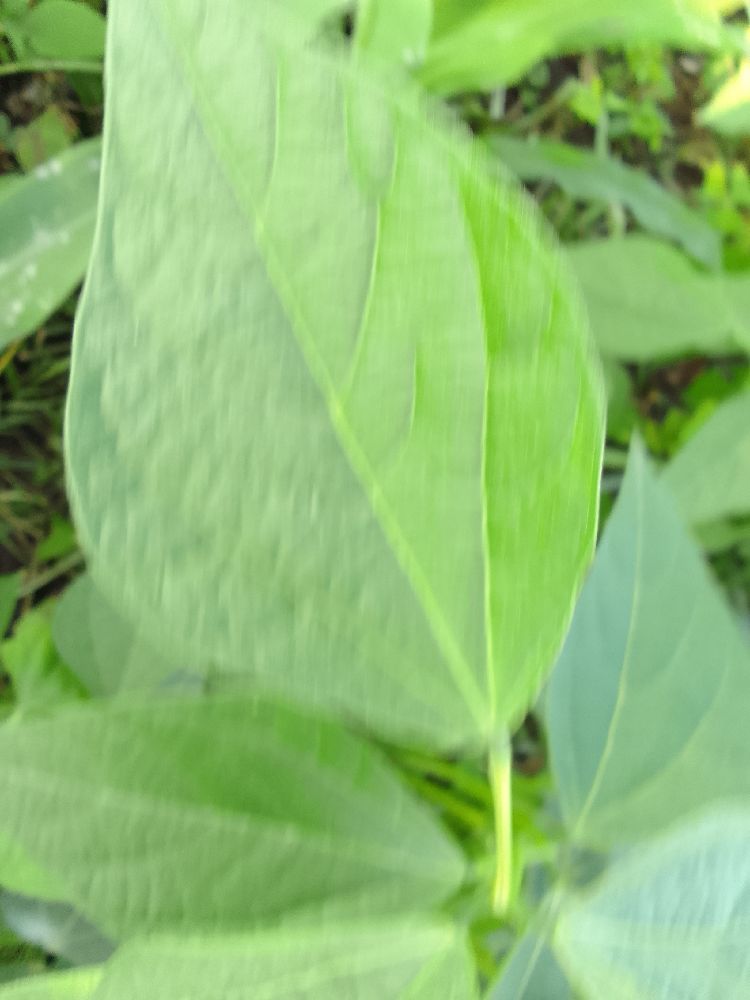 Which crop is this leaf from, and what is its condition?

common bean, healthy
